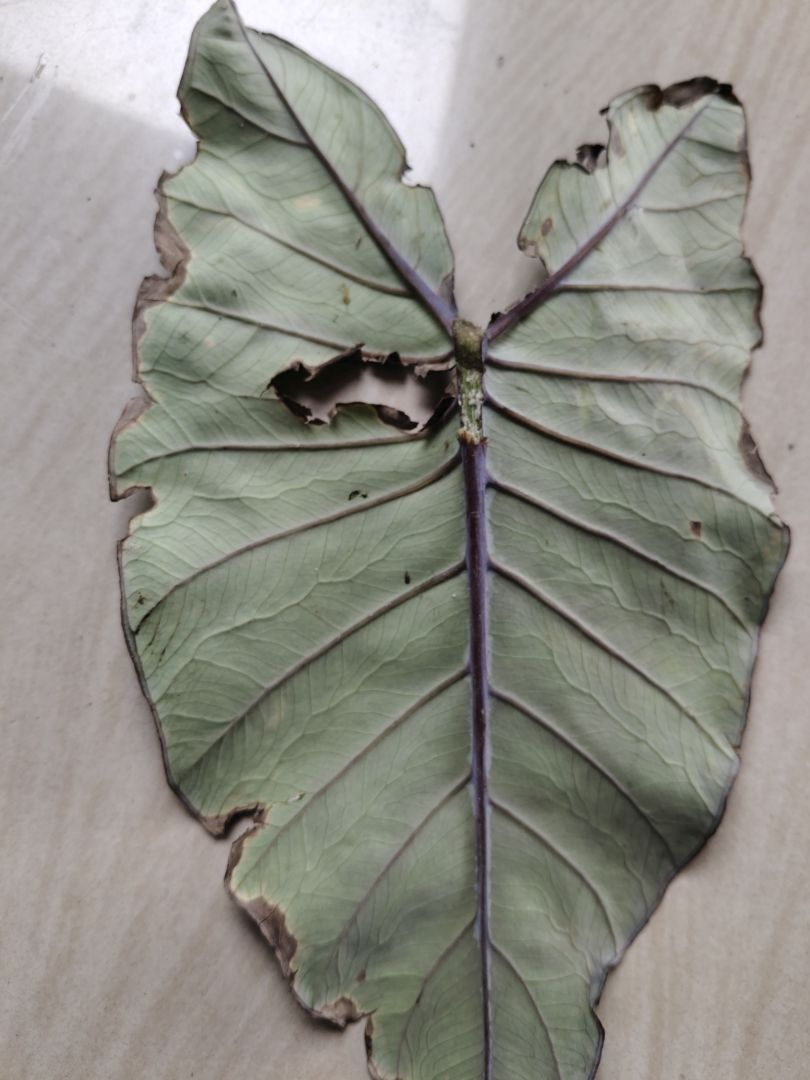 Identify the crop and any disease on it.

taro, leaf blight
